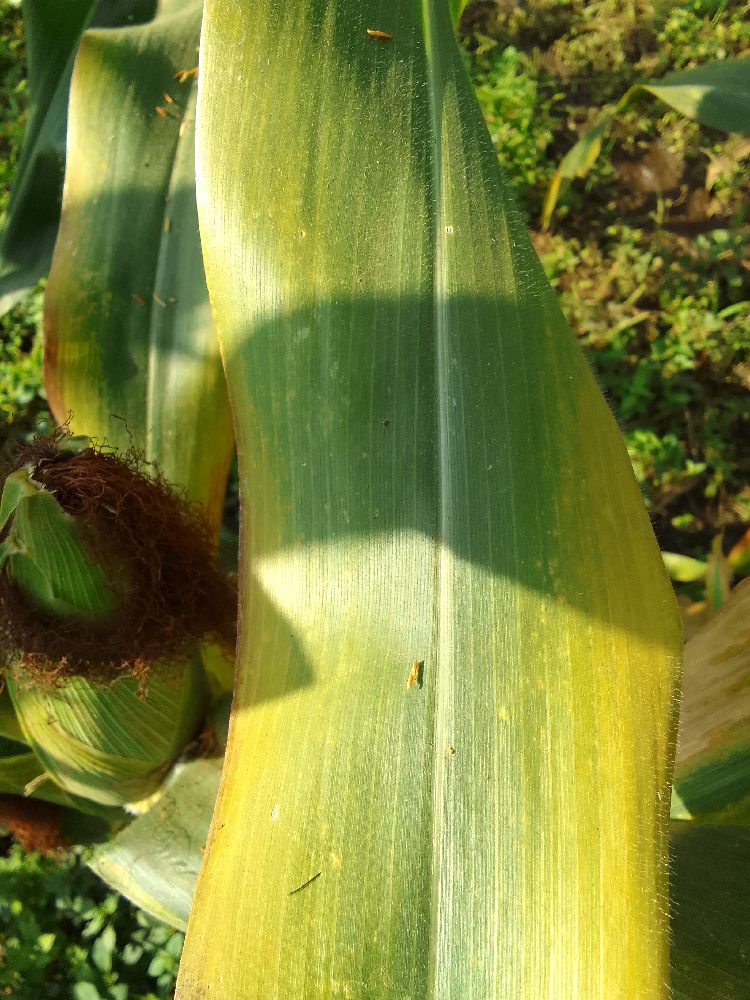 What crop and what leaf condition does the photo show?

maize, maize lethal necrosis
